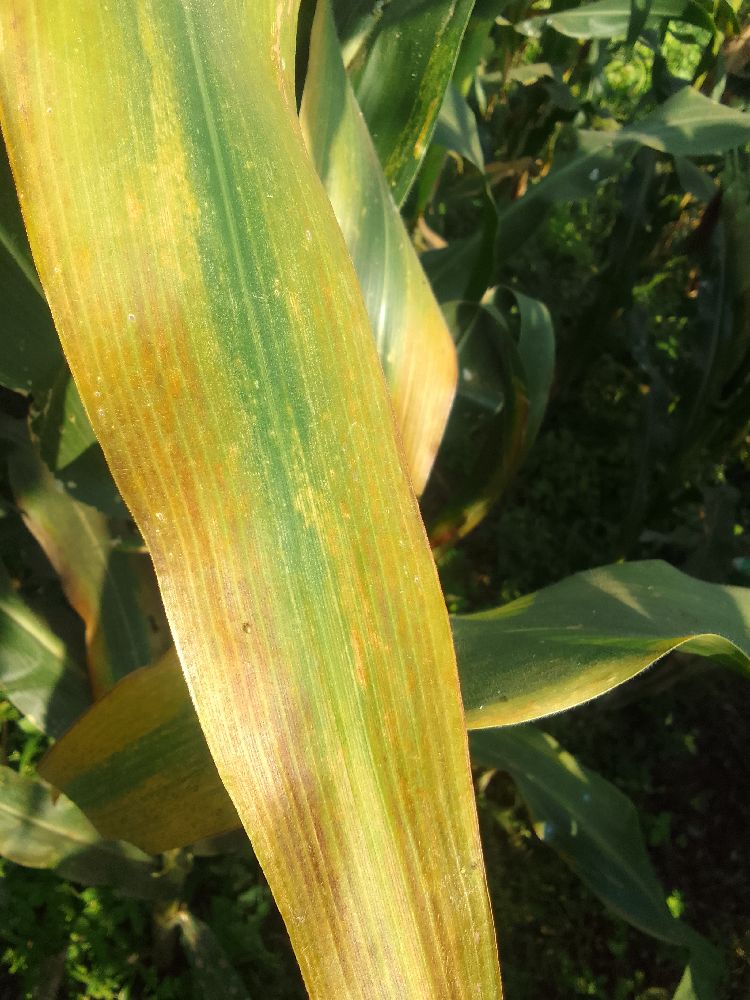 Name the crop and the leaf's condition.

maize, maize lethal necrosis
